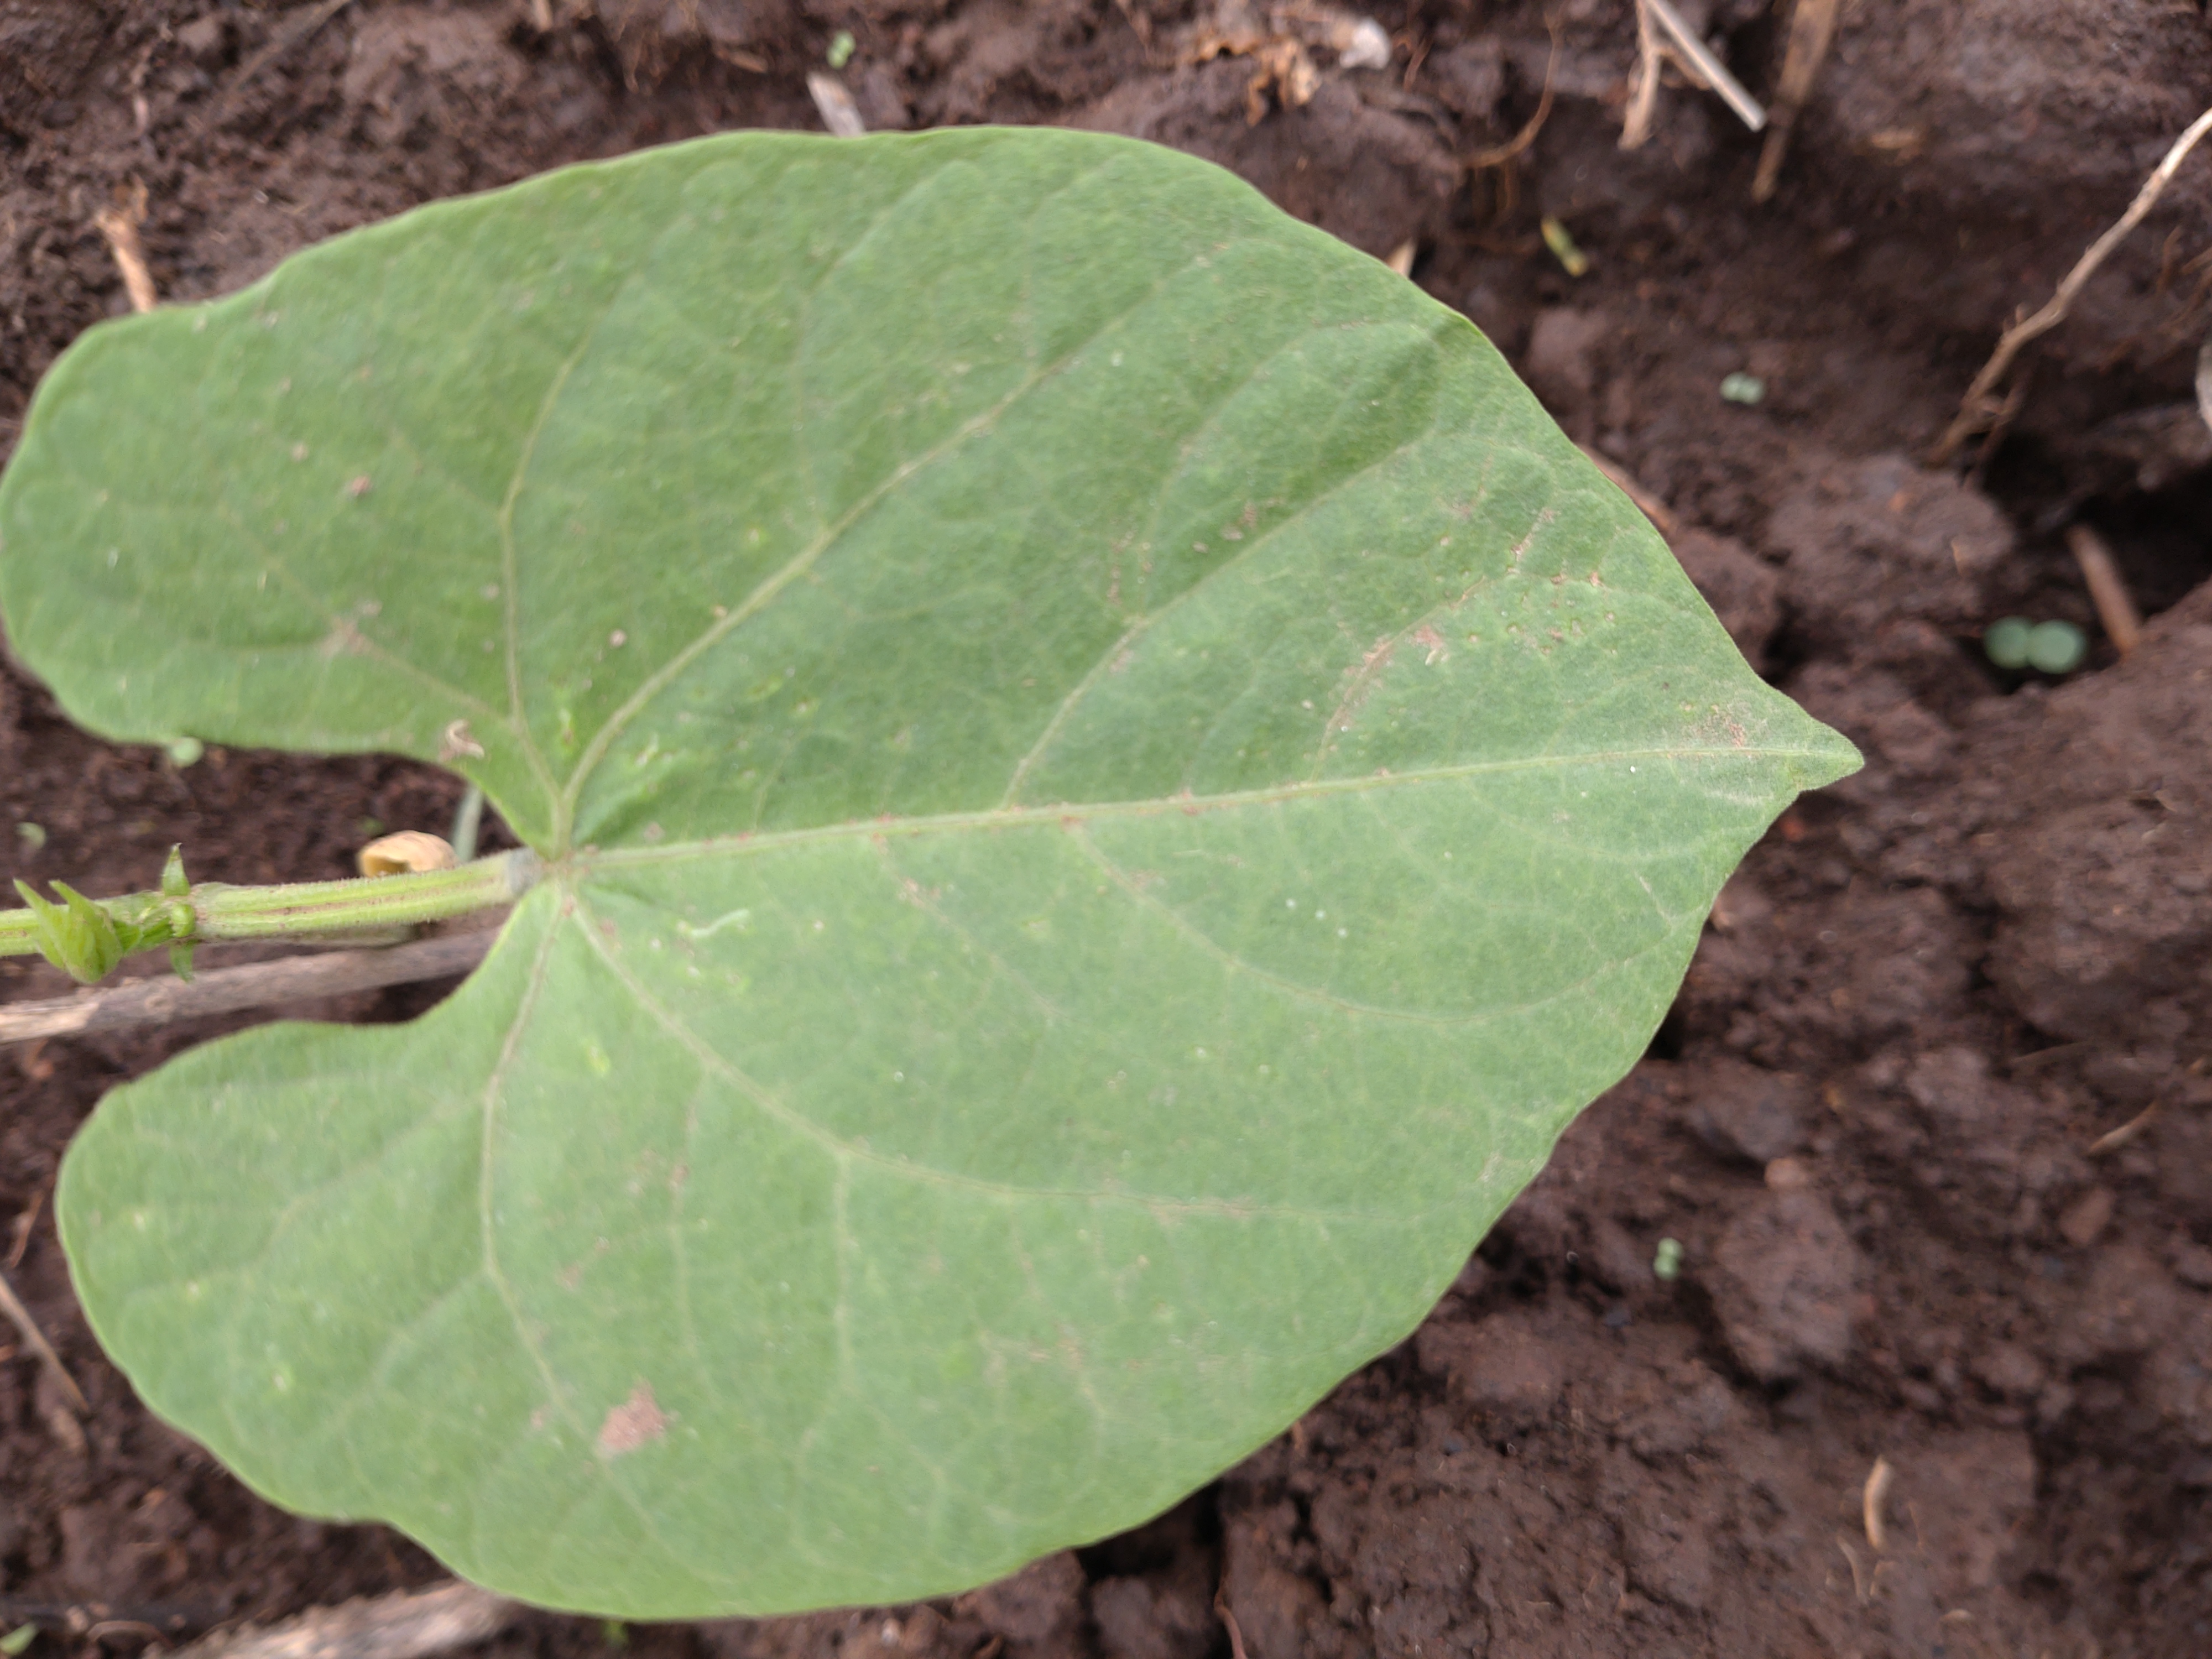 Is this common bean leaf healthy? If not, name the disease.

healthy
